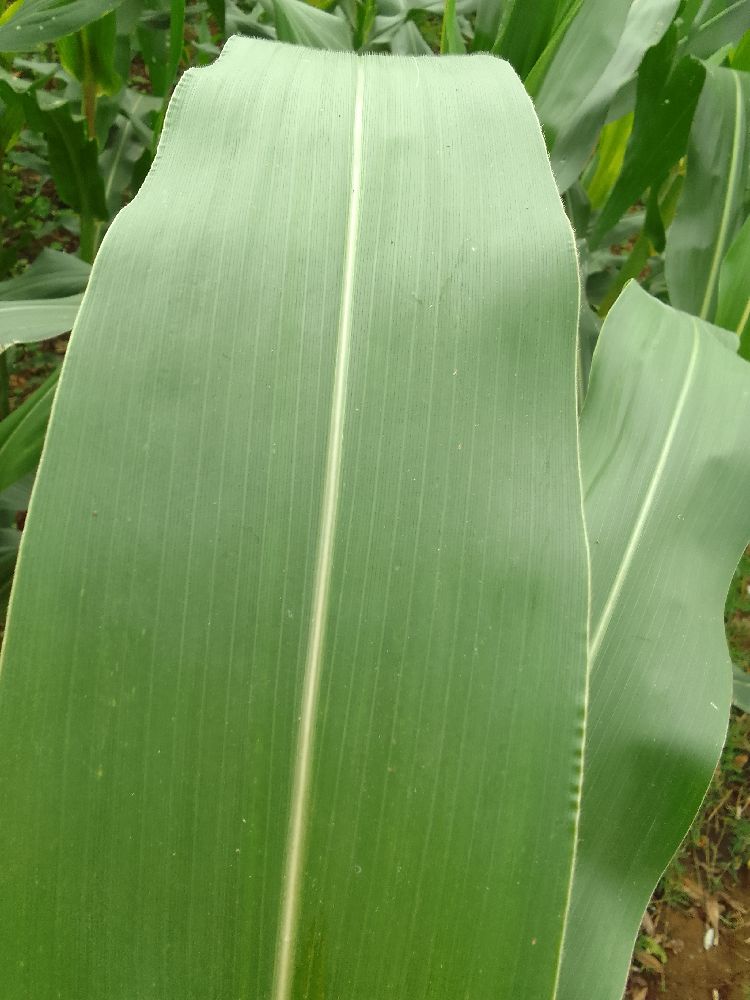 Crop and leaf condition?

maize, healthy
